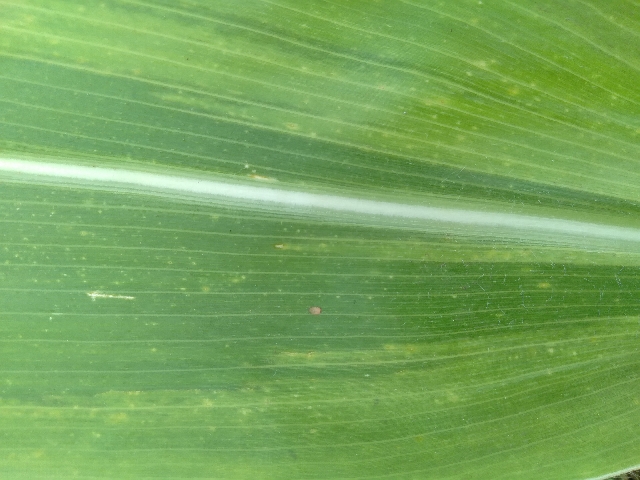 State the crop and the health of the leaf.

maize, maize lethal necrosis
